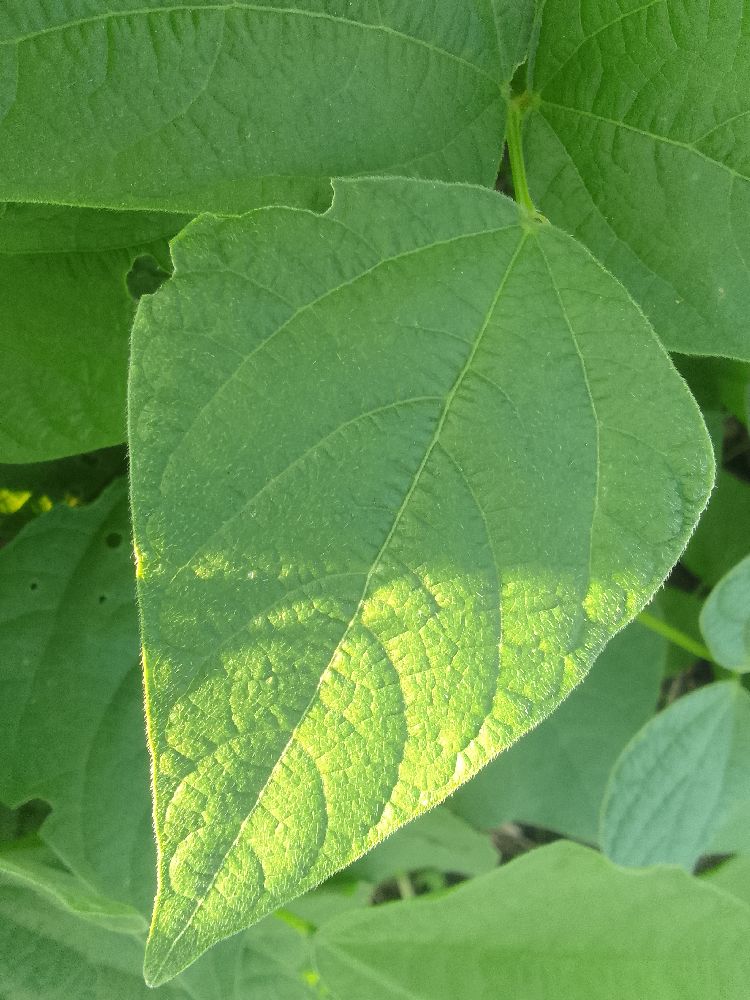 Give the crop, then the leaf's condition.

common bean, healthy
